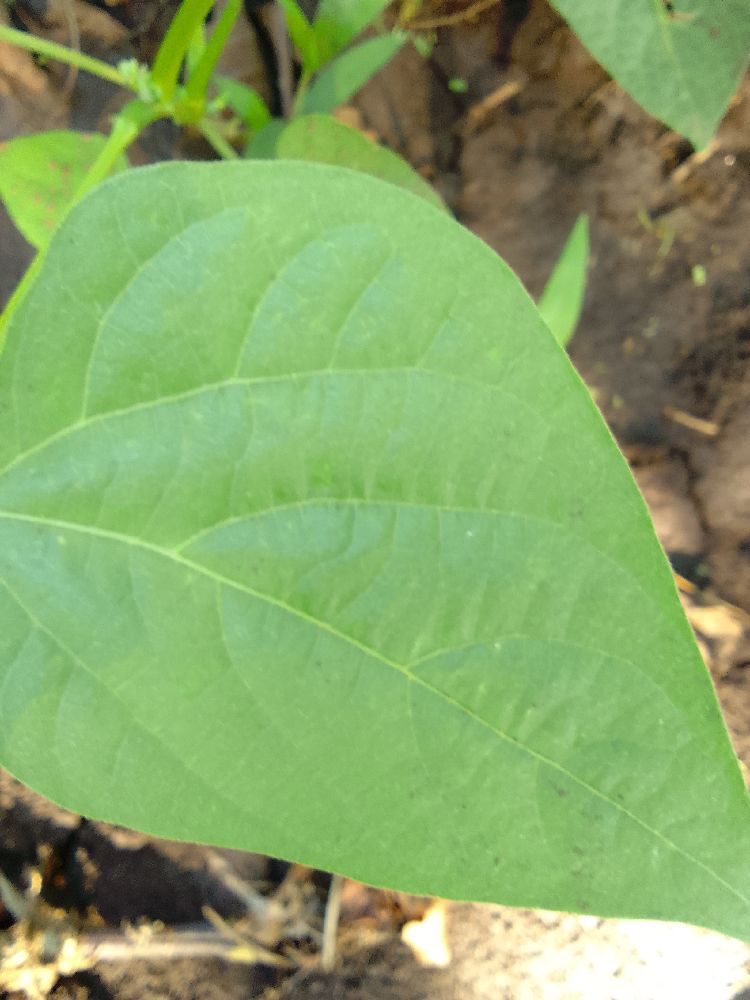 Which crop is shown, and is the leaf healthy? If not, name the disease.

common bean, healthy
